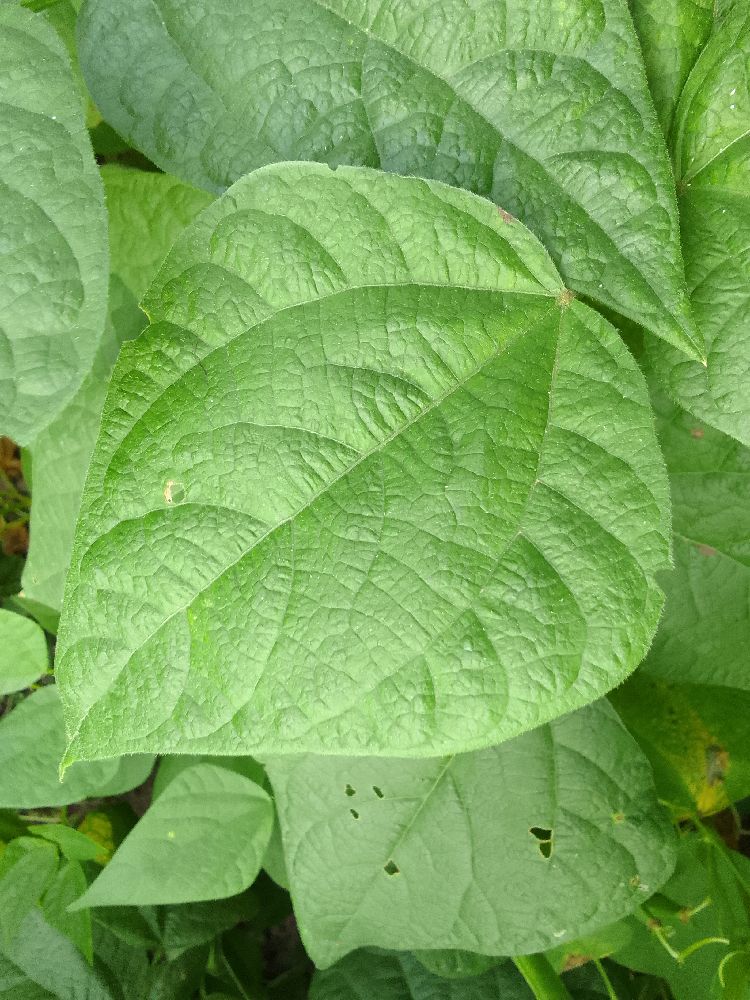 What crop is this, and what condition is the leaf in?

common bean, healthy
